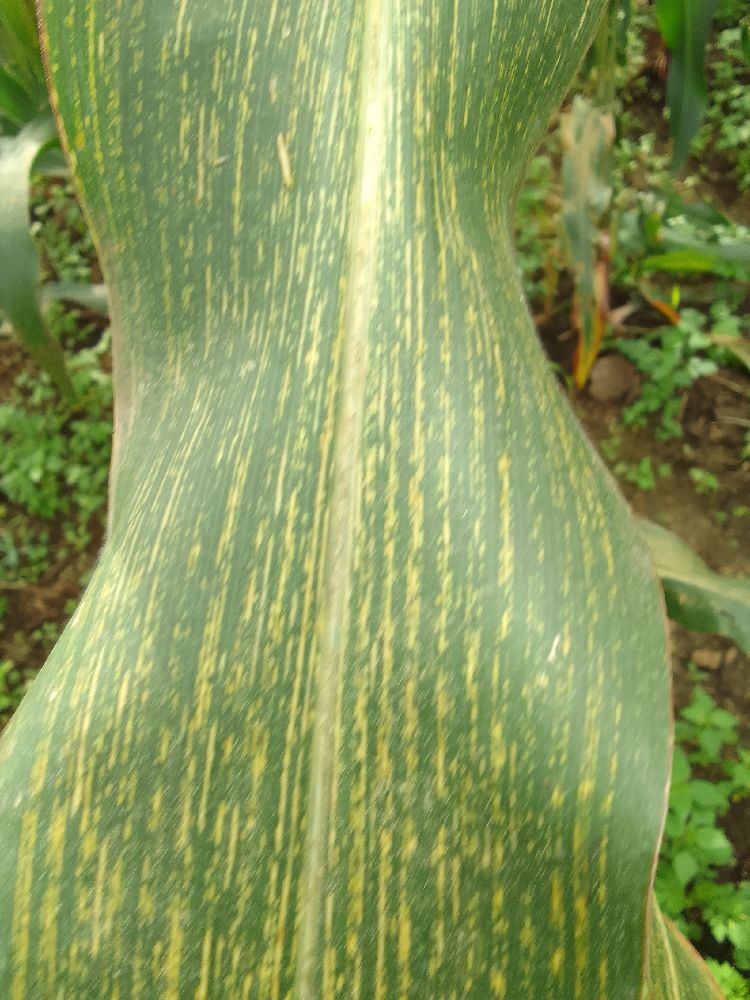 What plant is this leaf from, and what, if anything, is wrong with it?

maize, maize streak virus
